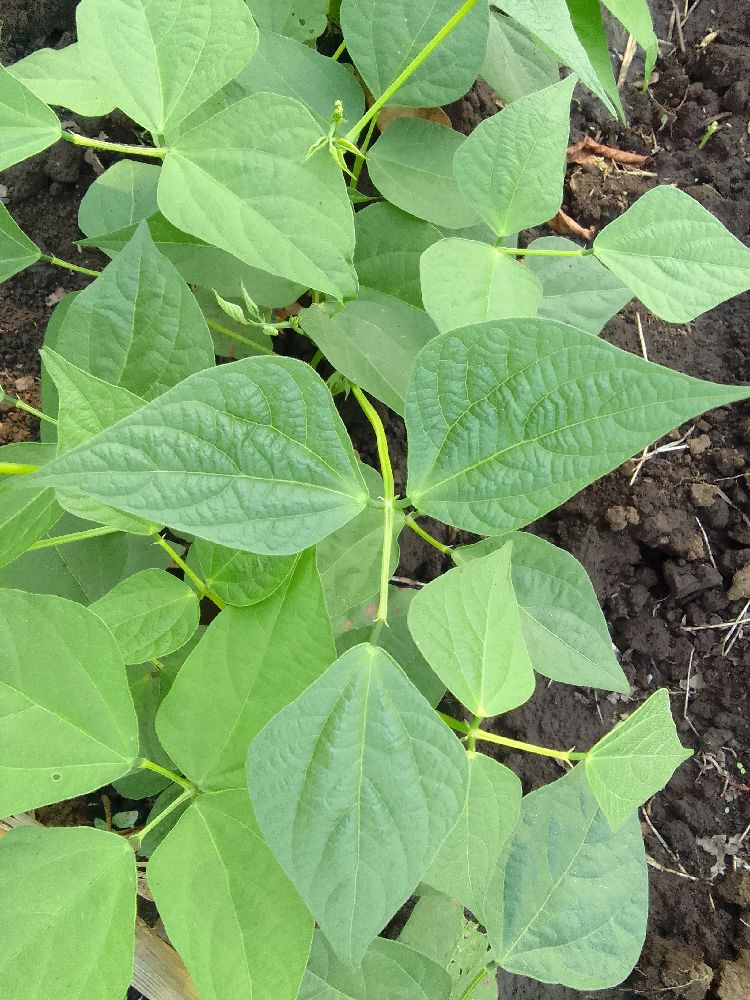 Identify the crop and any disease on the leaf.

common bean, healthy
